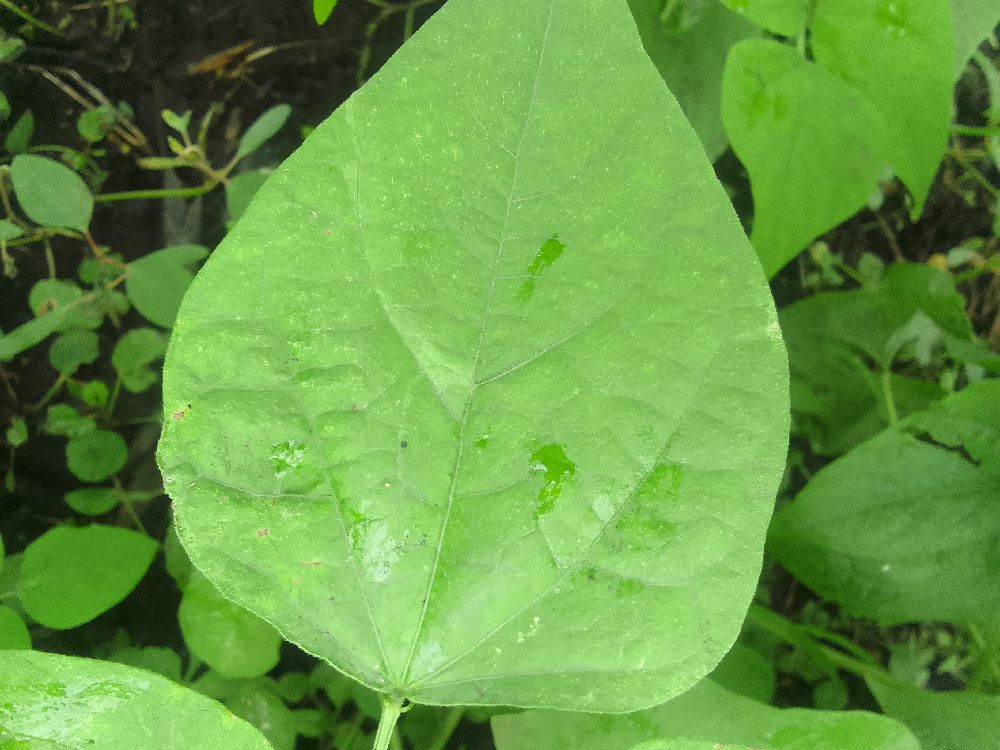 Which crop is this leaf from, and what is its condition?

common bean, healthy
